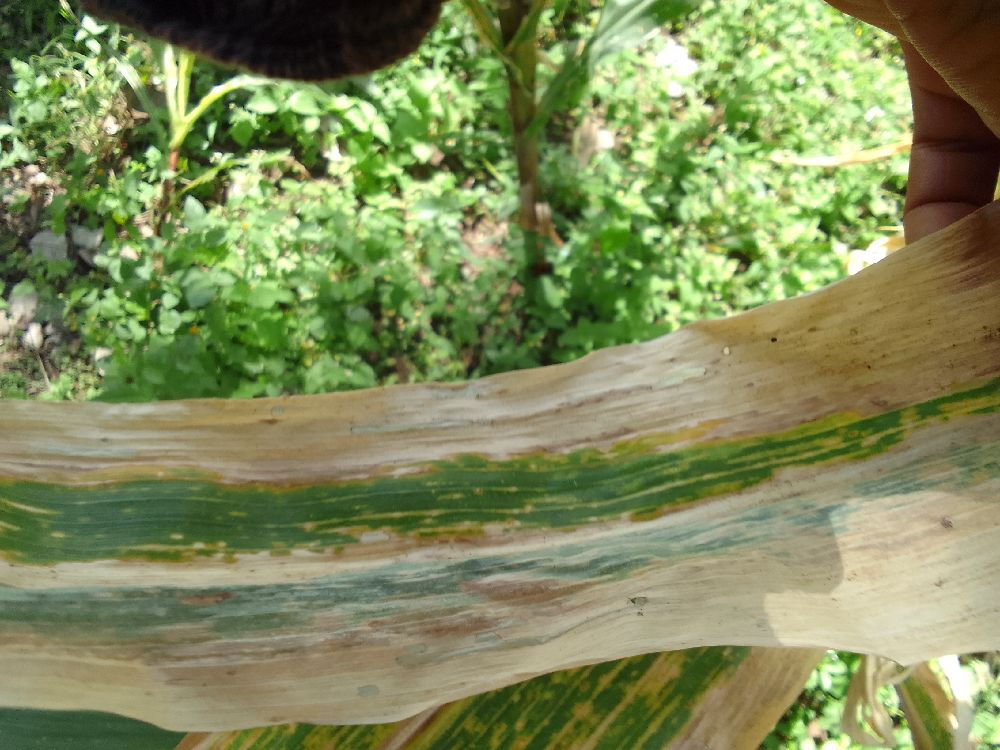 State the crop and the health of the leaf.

maize, maize lethal necrosis
